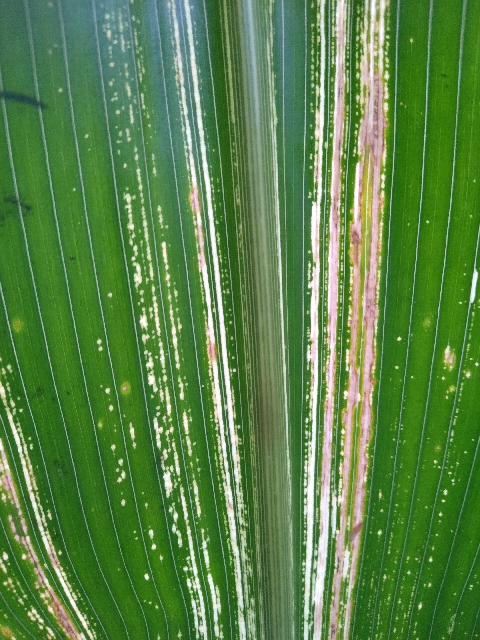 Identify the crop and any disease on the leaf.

maize, maize streak virus
